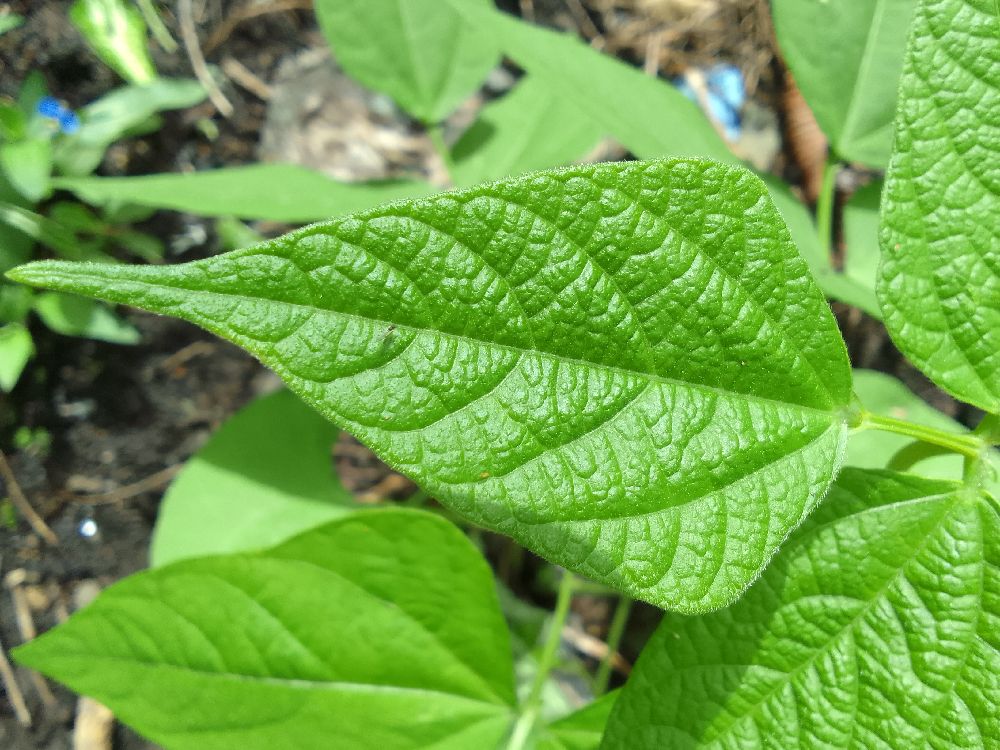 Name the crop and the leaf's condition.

common bean, healthy
